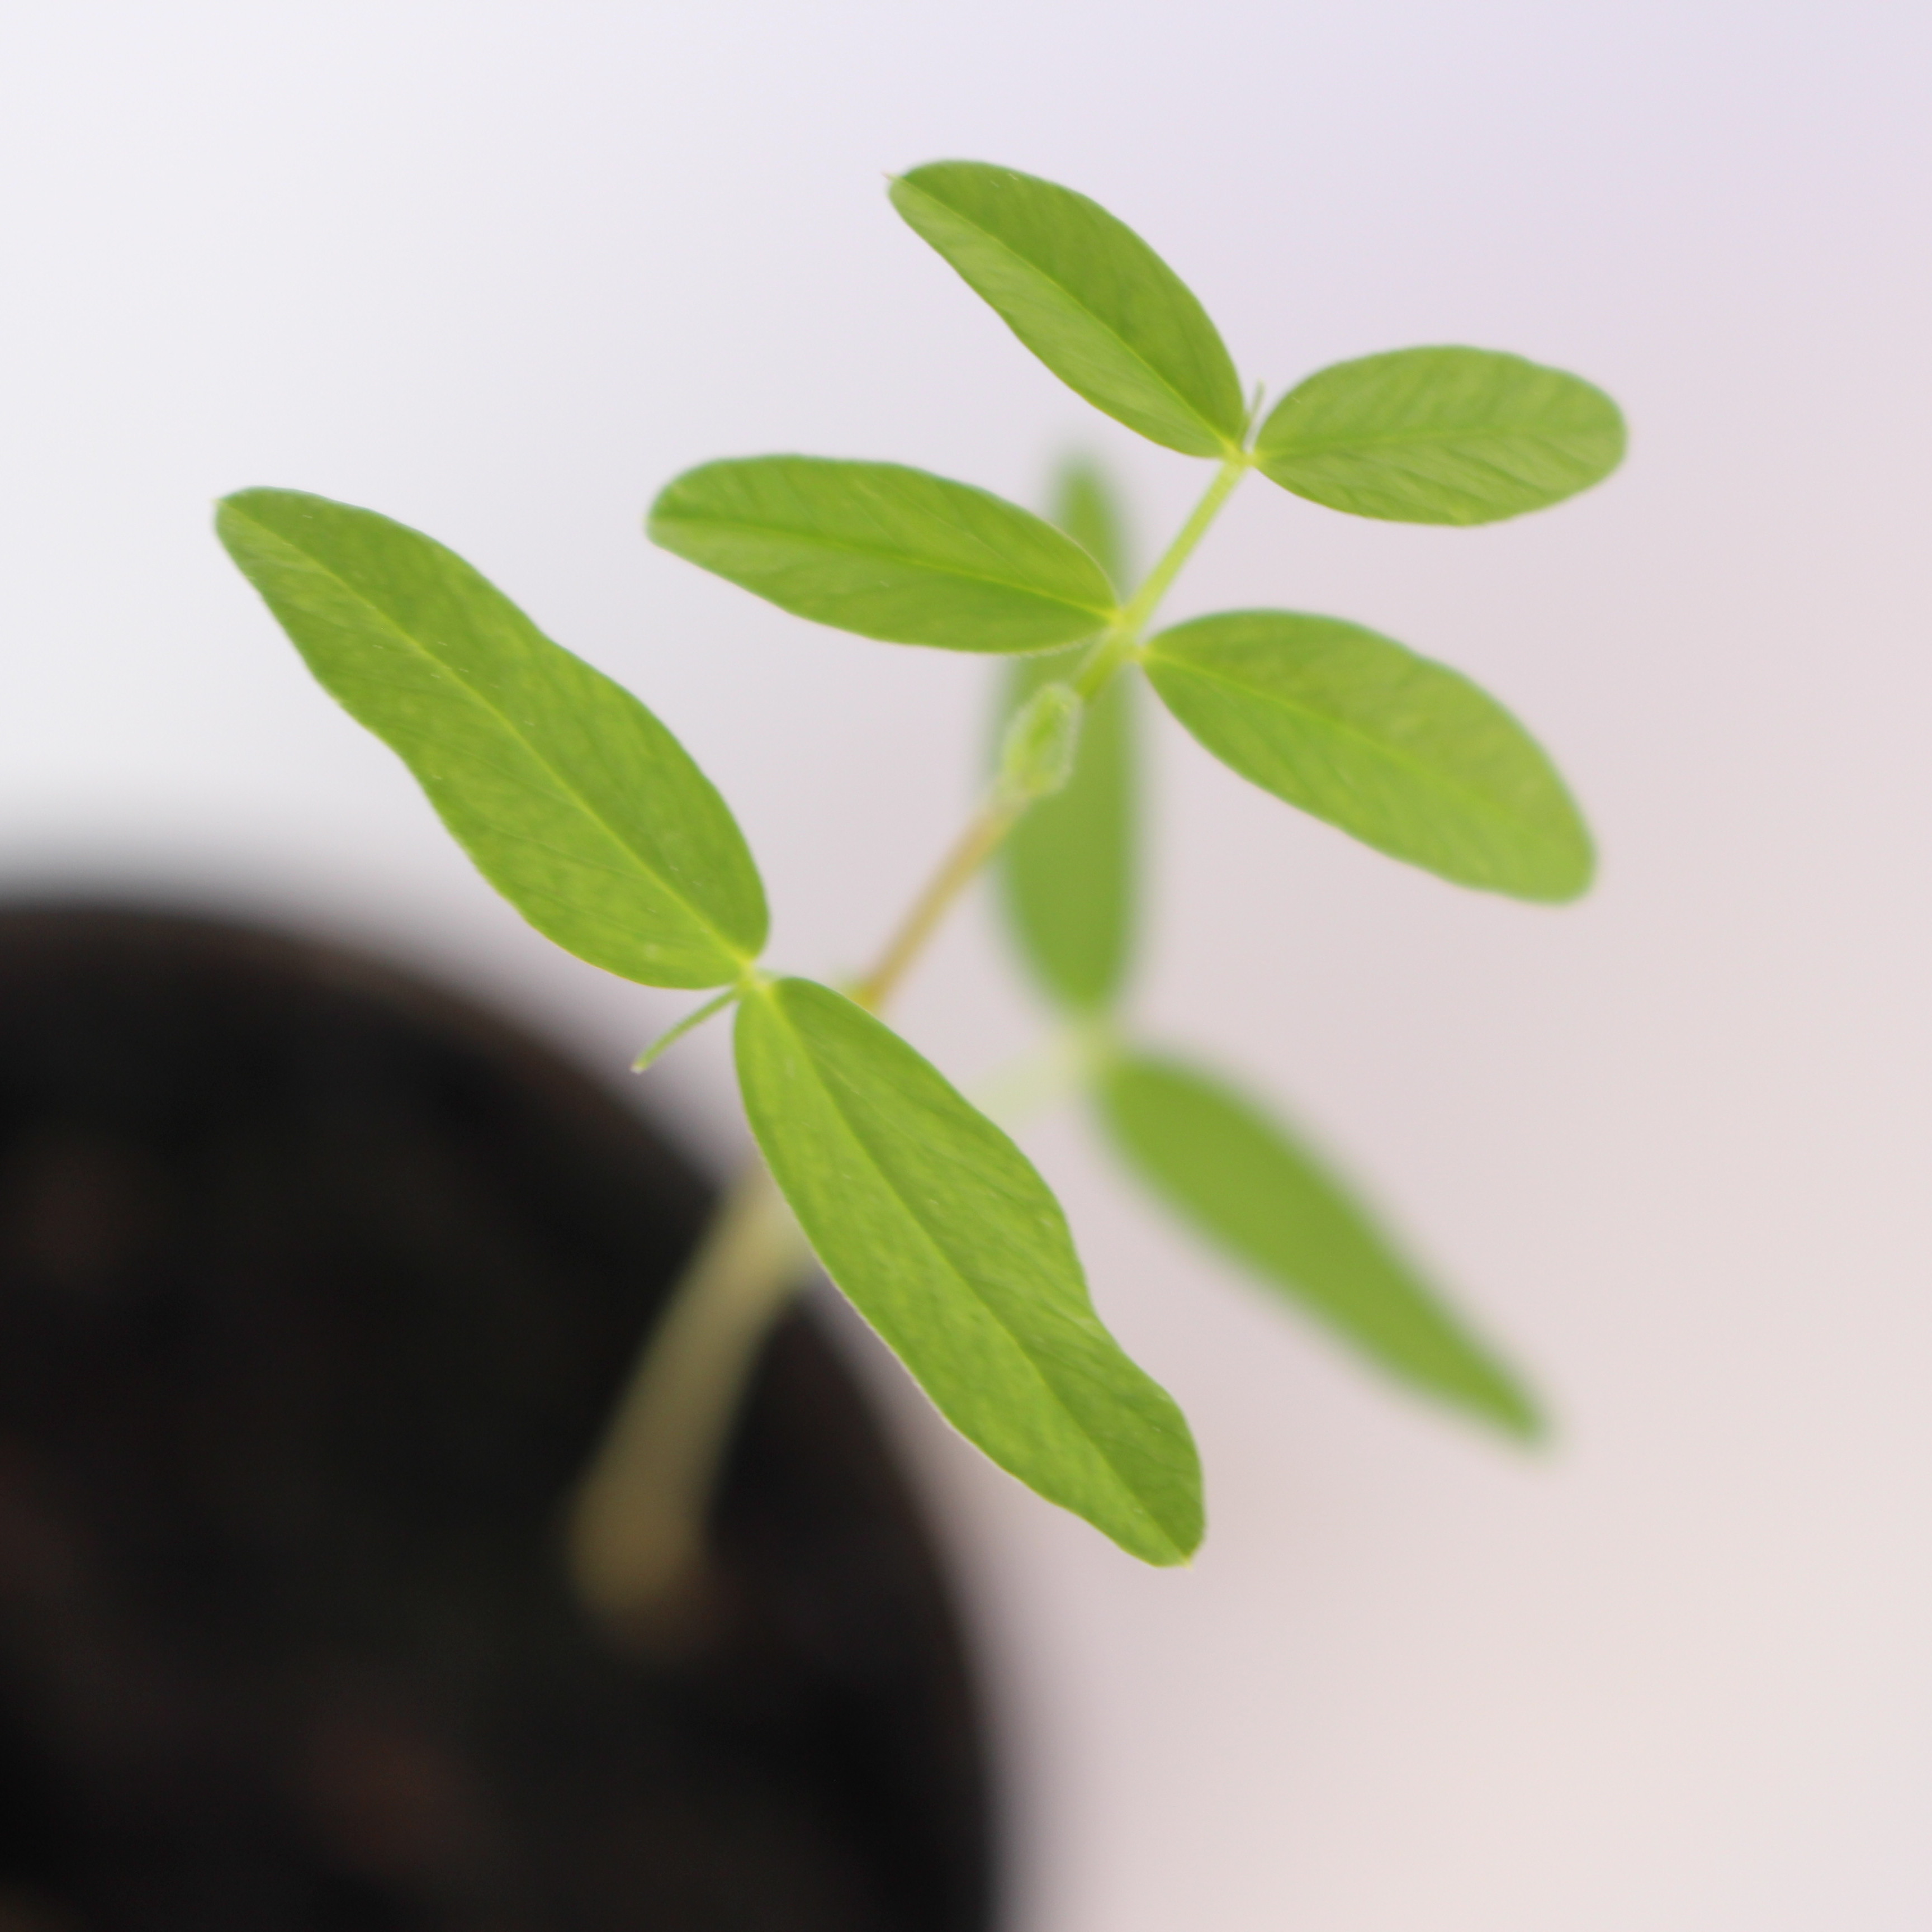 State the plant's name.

Vicia sativa
